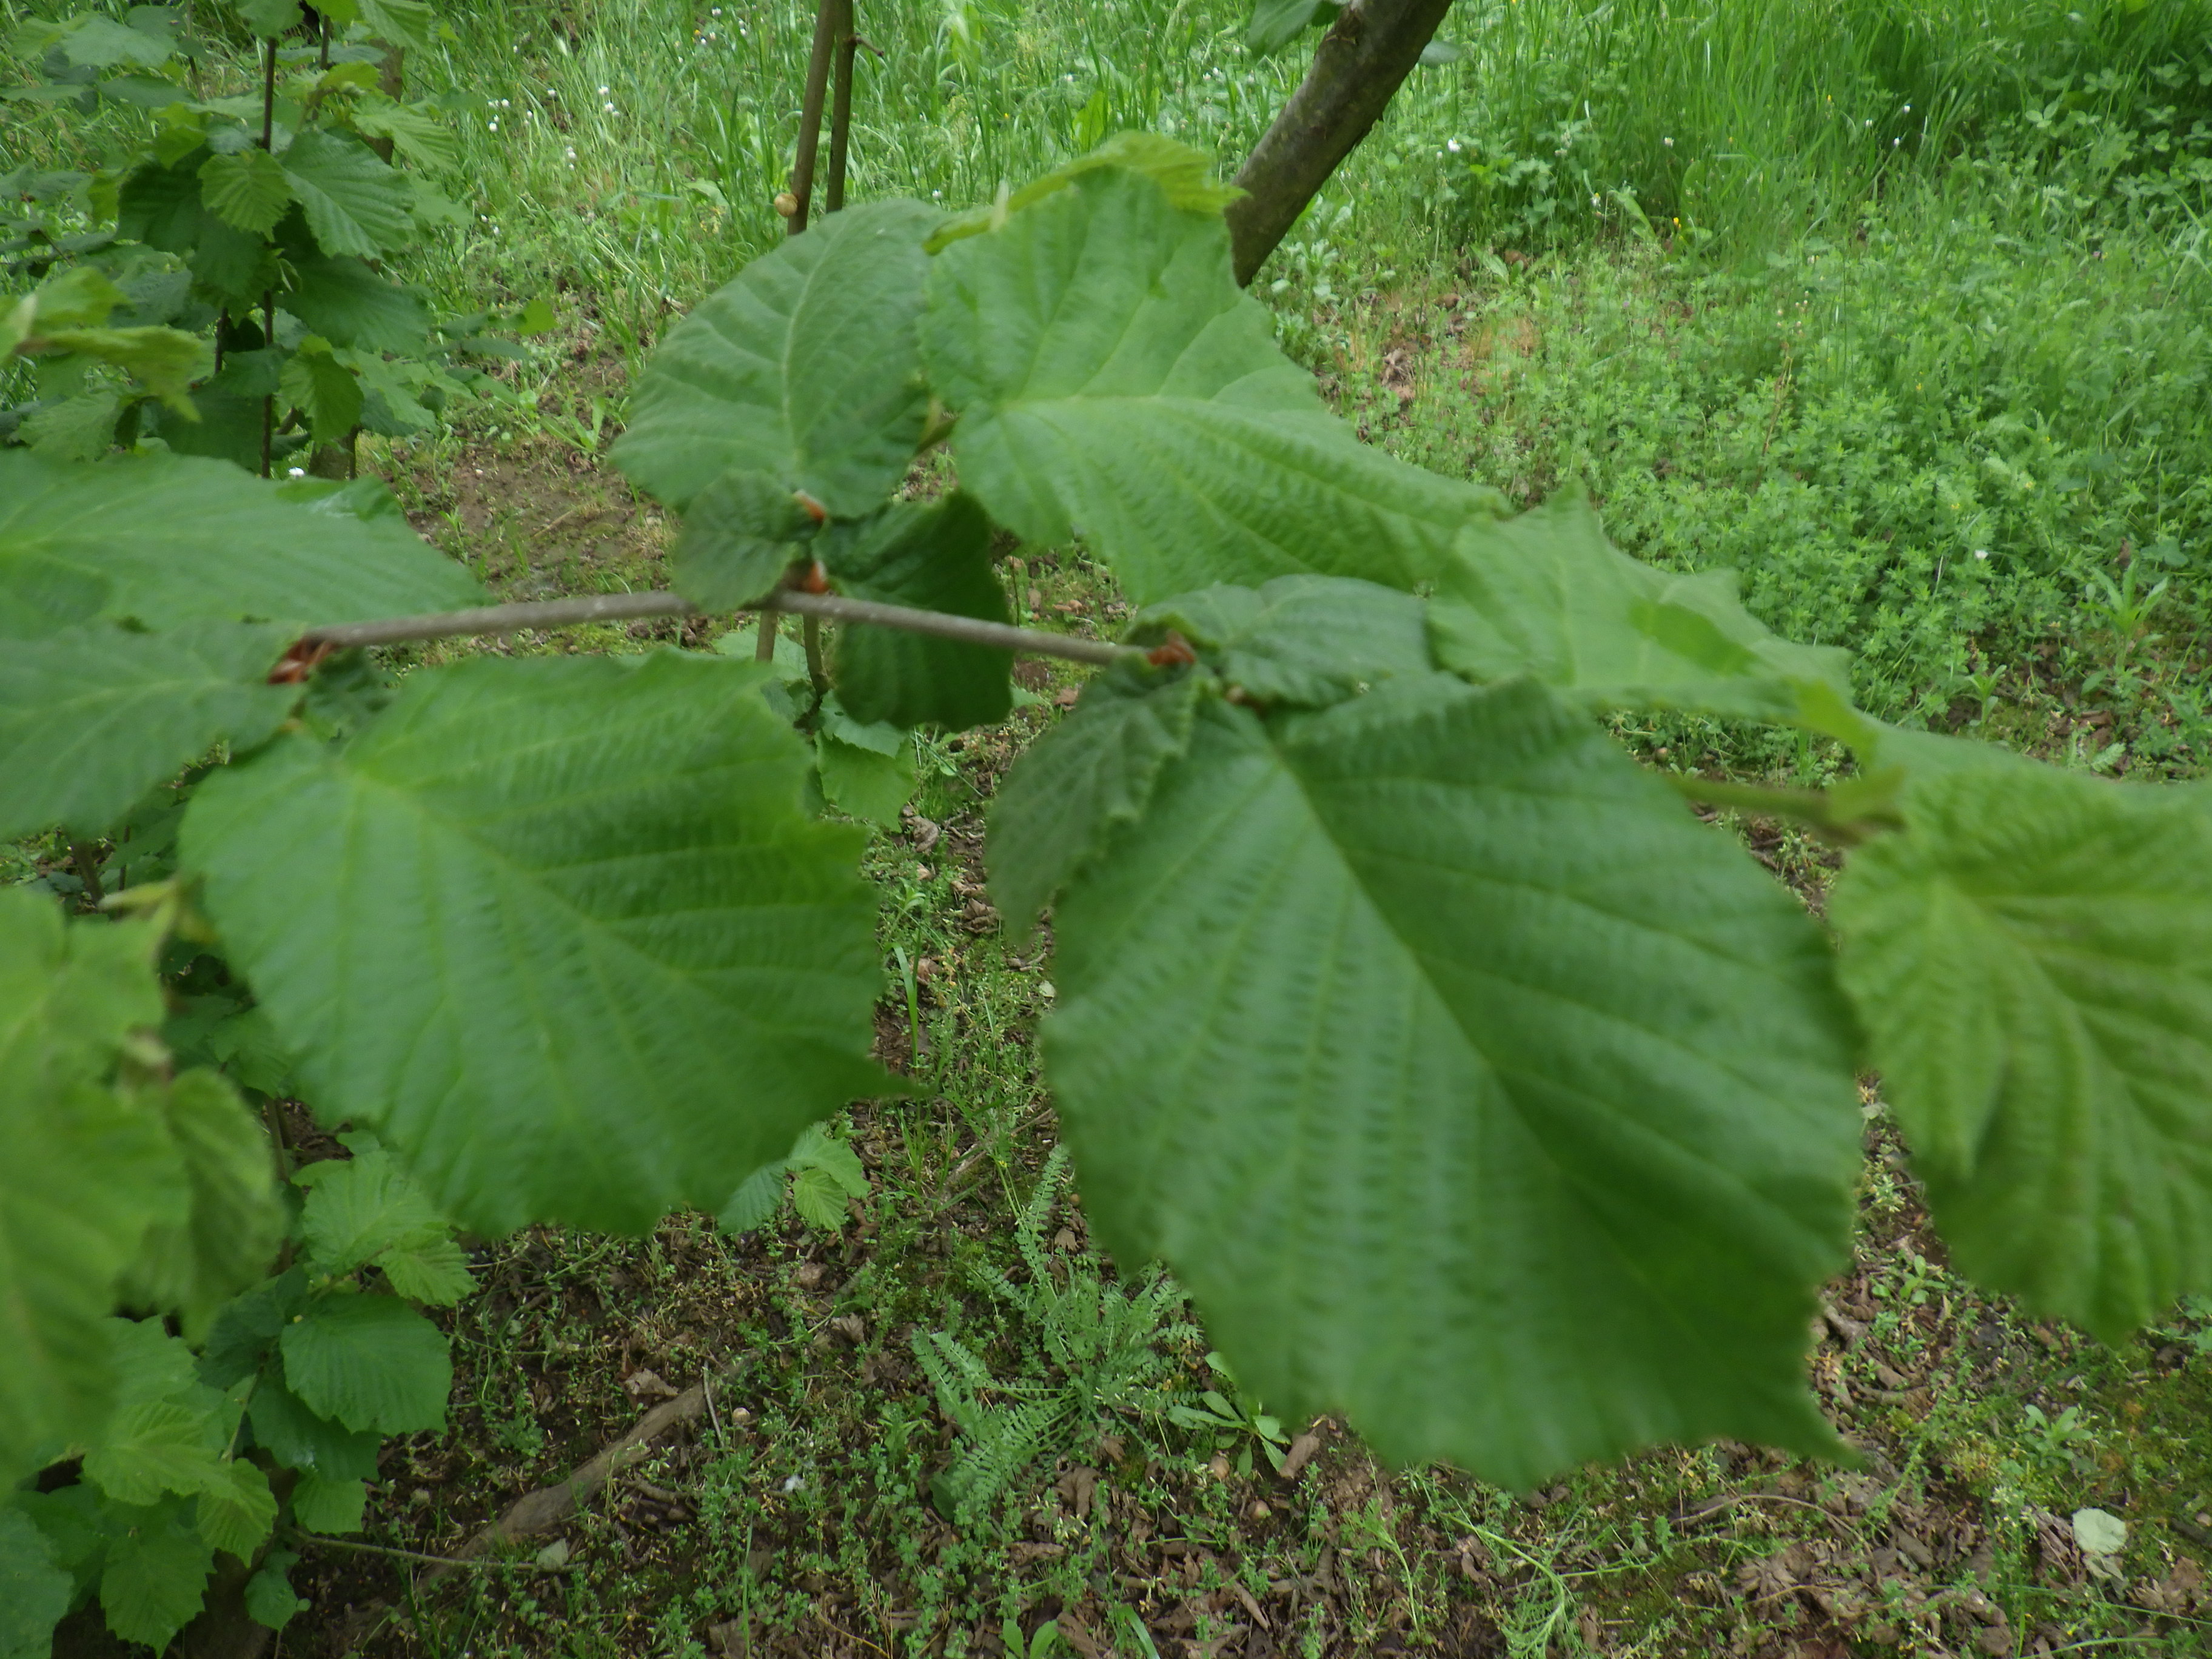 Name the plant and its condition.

hazel, healthy
